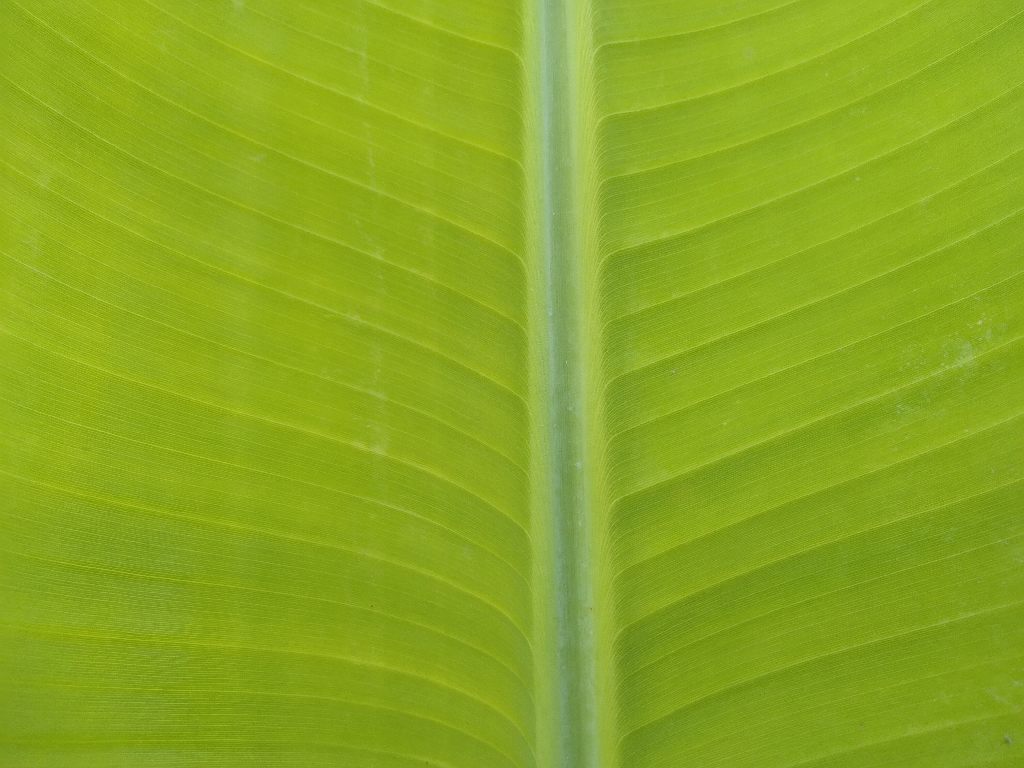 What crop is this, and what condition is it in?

banana, healthy
